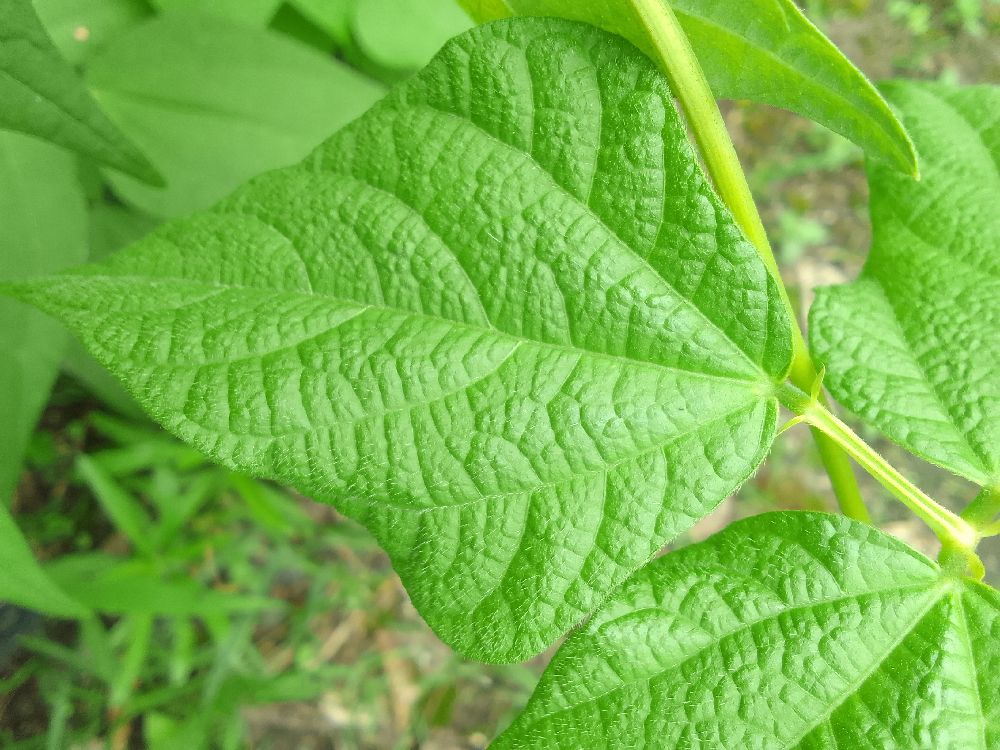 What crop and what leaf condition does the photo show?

common bean, healthy
